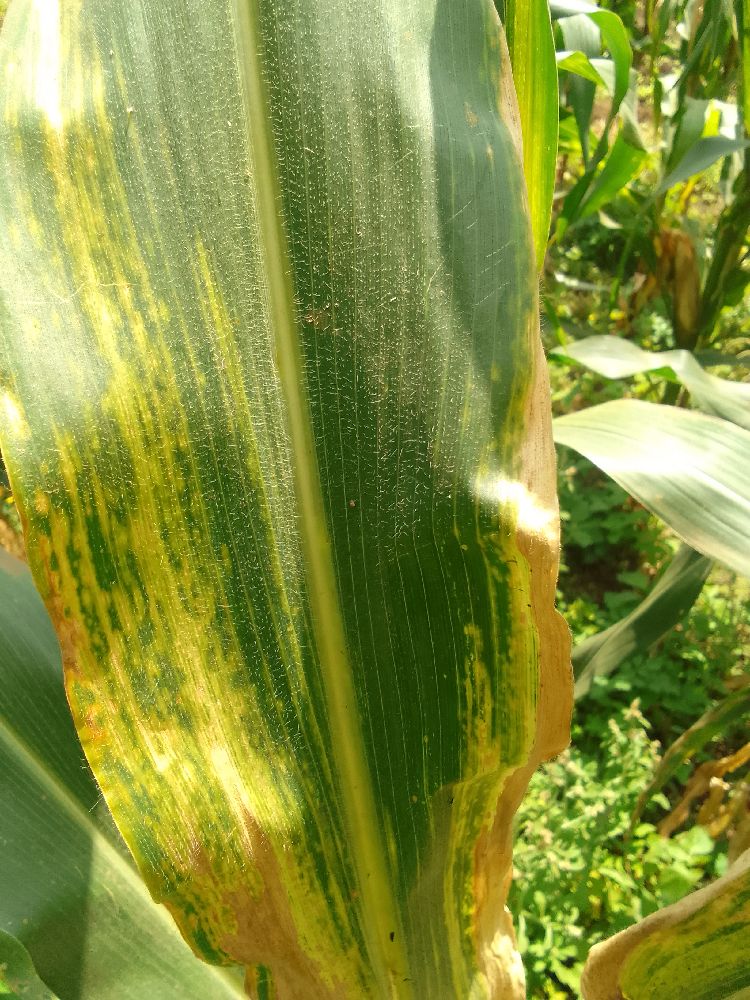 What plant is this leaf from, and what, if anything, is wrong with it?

maize, maize lethal necrosis
